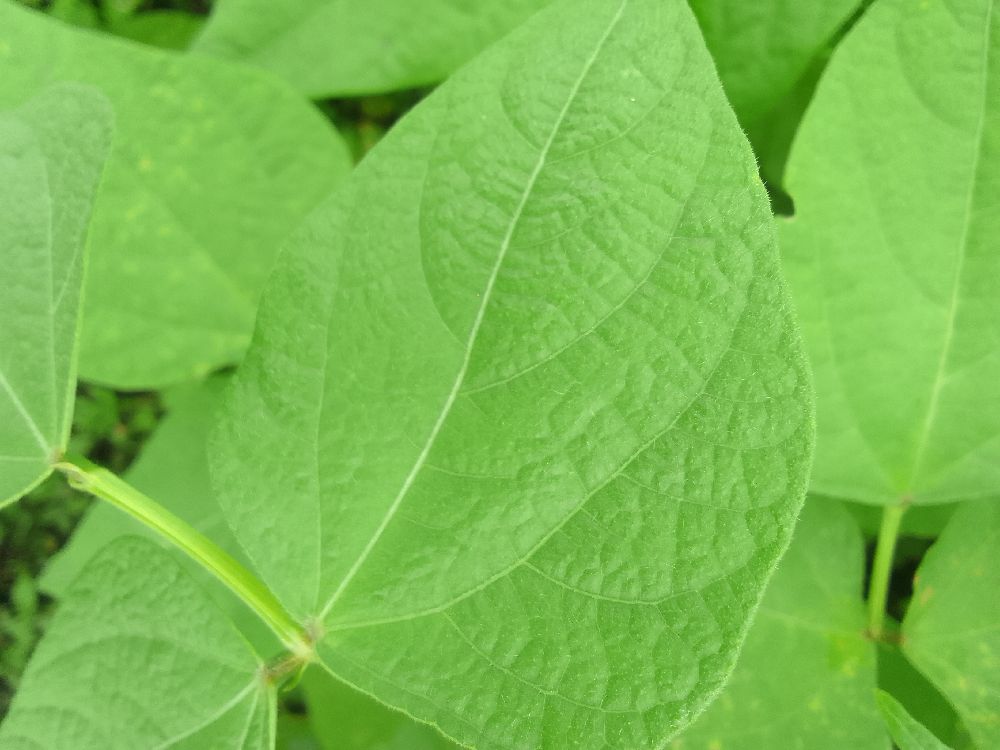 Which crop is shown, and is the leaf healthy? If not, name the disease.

common bean, healthy
